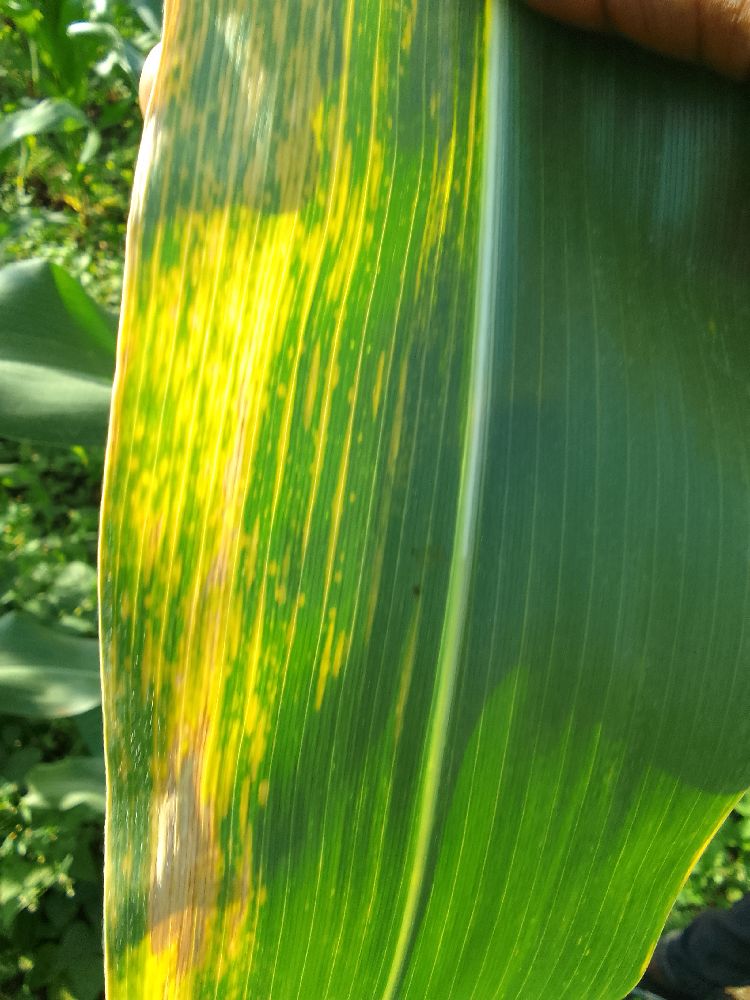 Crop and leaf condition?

maize, maize lethal necrosis
